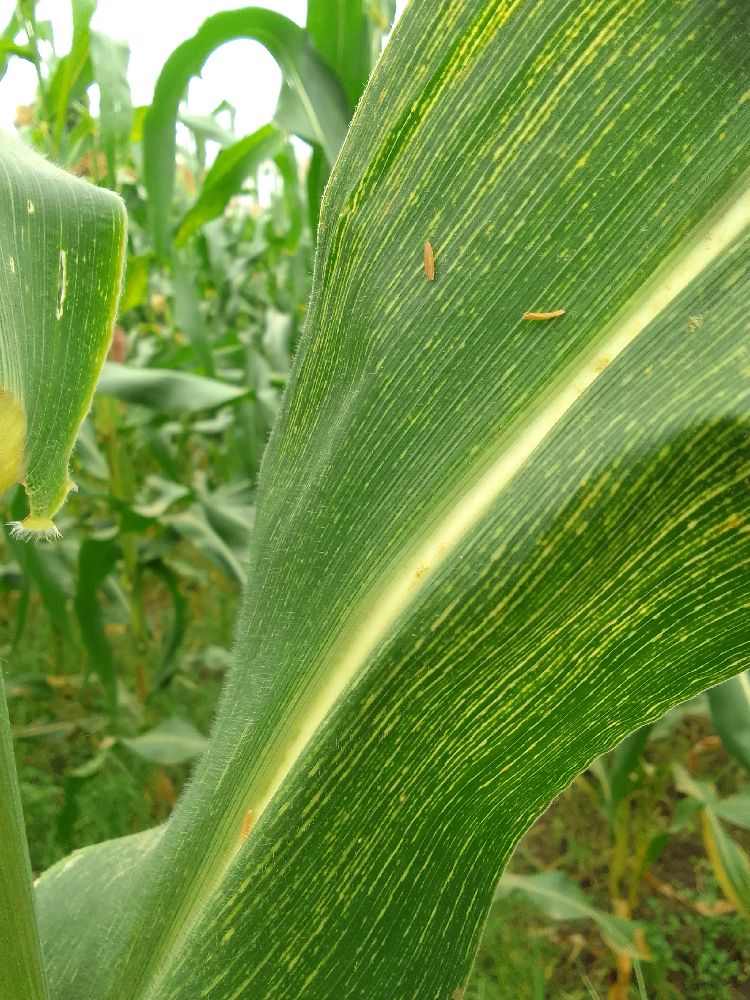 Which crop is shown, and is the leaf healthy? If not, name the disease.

maize, maize streak virus
